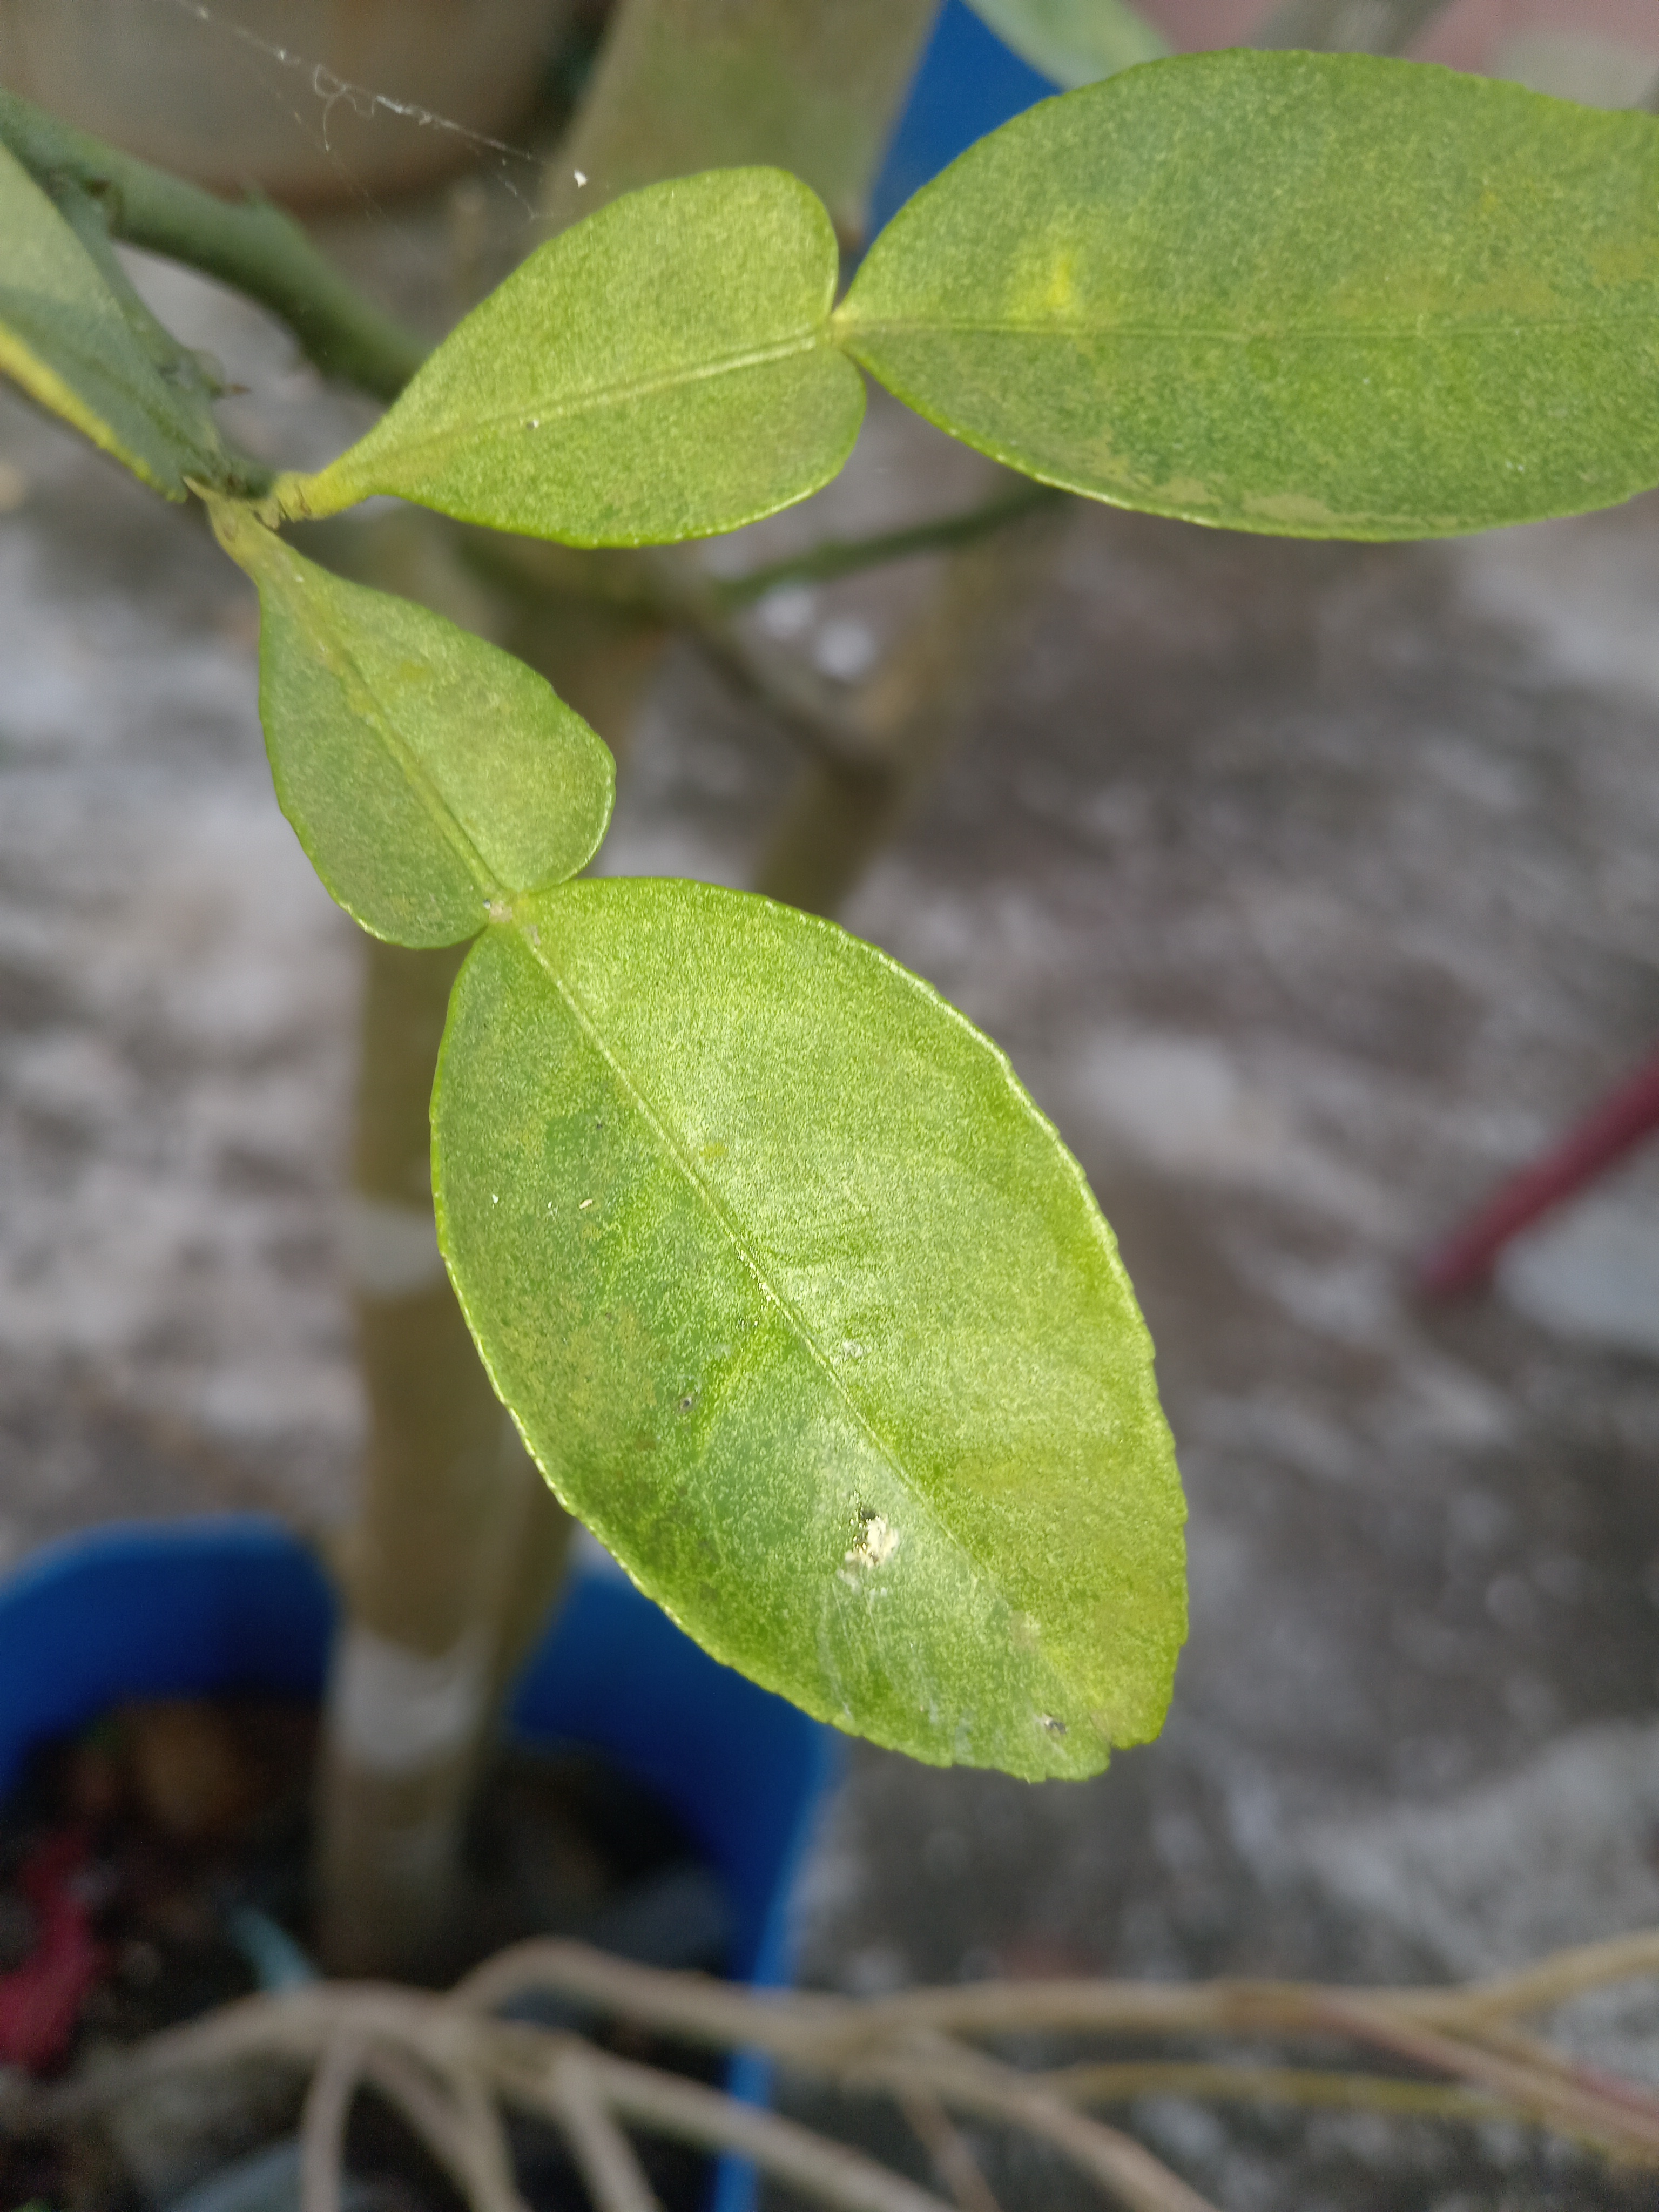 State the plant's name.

lemon
